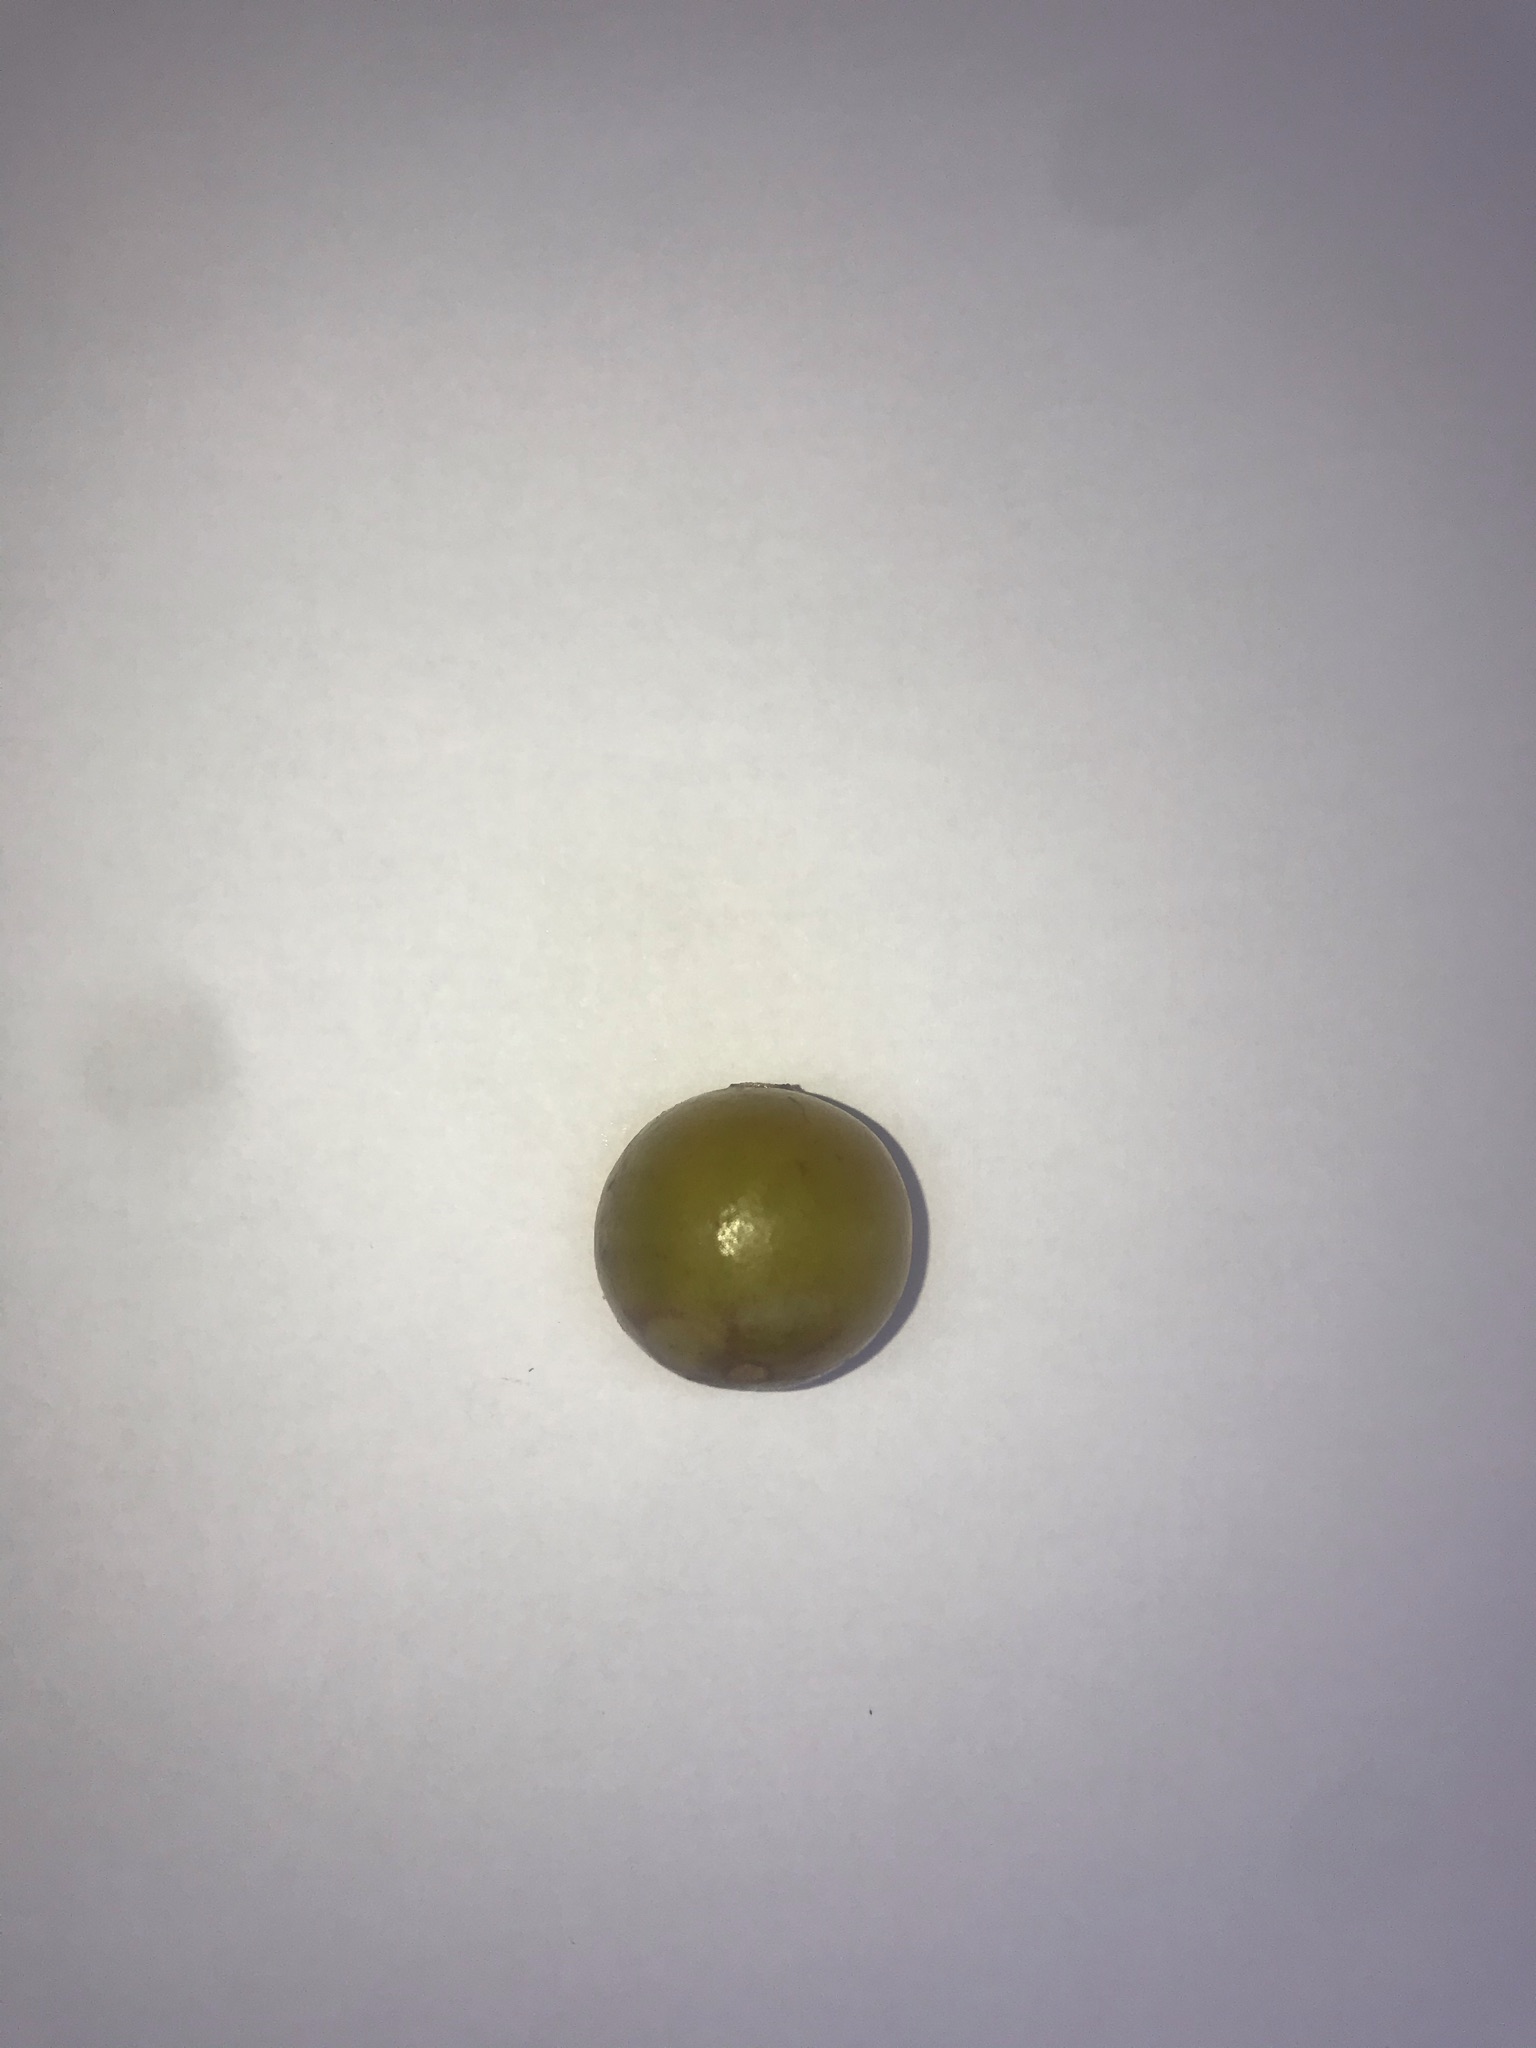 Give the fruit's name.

gabiroba
